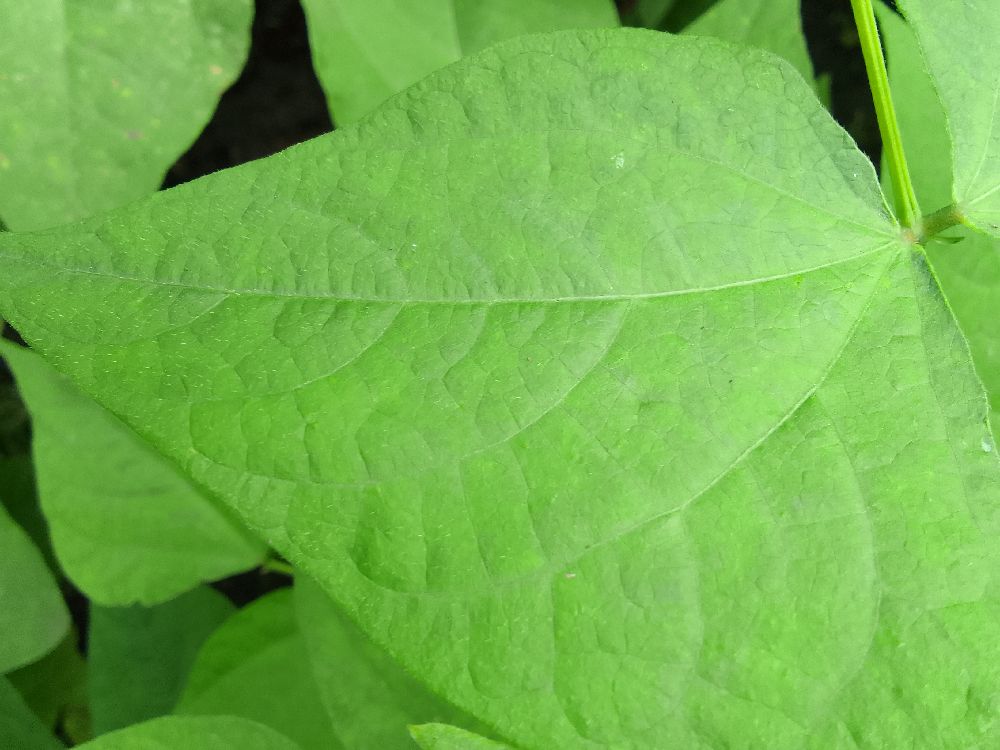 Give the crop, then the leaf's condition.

common bean, healthy
